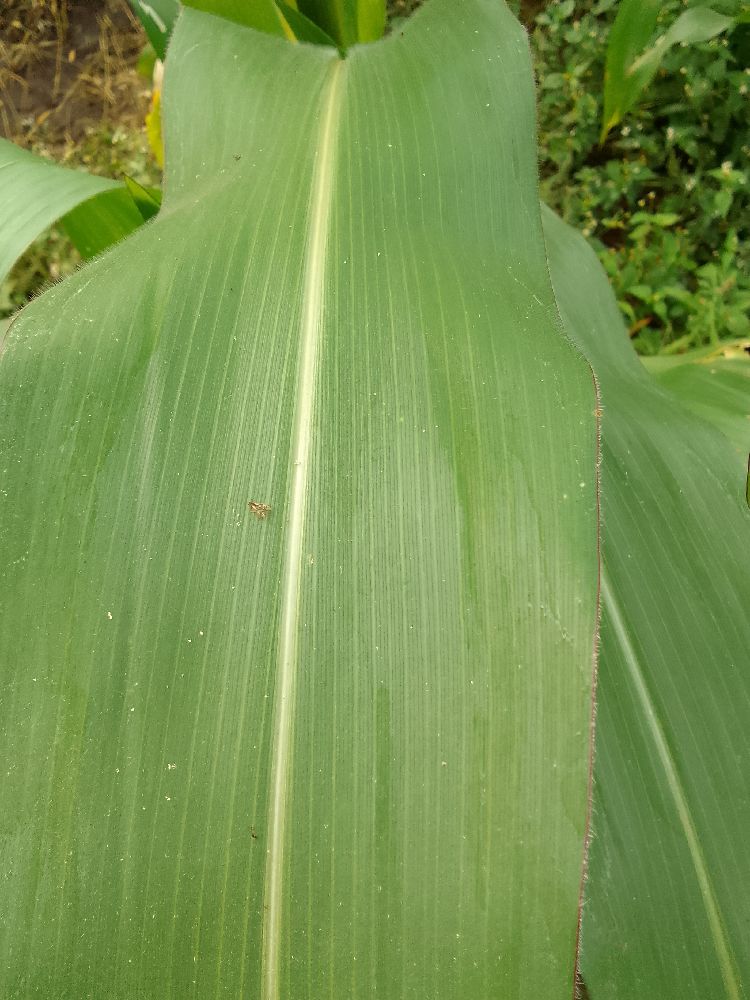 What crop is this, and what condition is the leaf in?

maize, healthy
